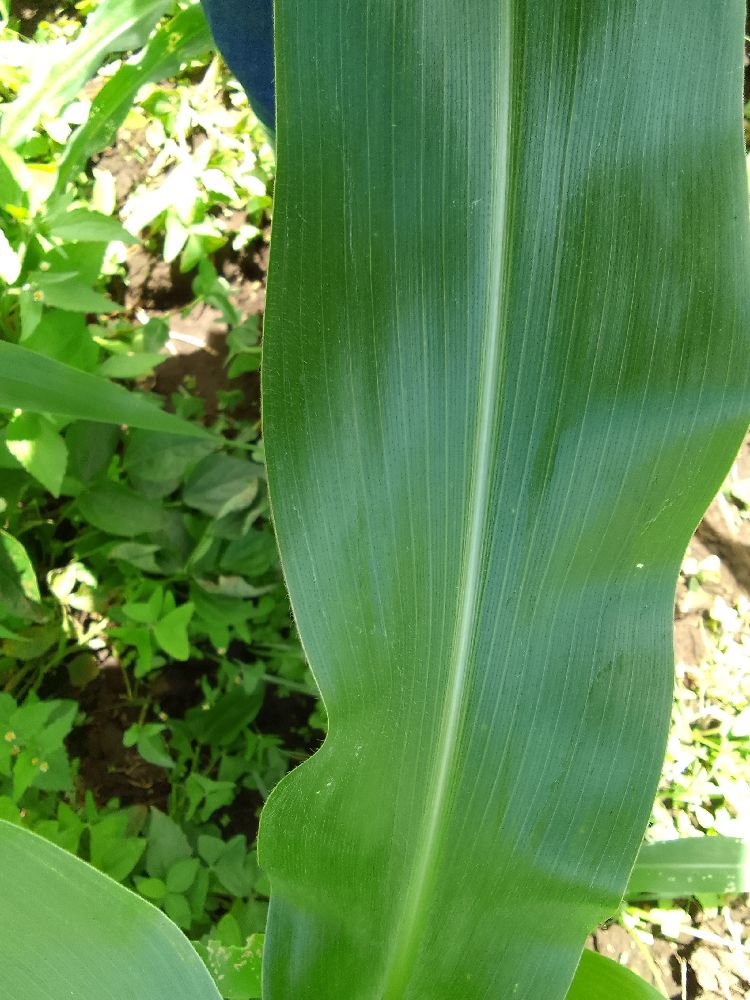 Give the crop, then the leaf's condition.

maize, healthy
